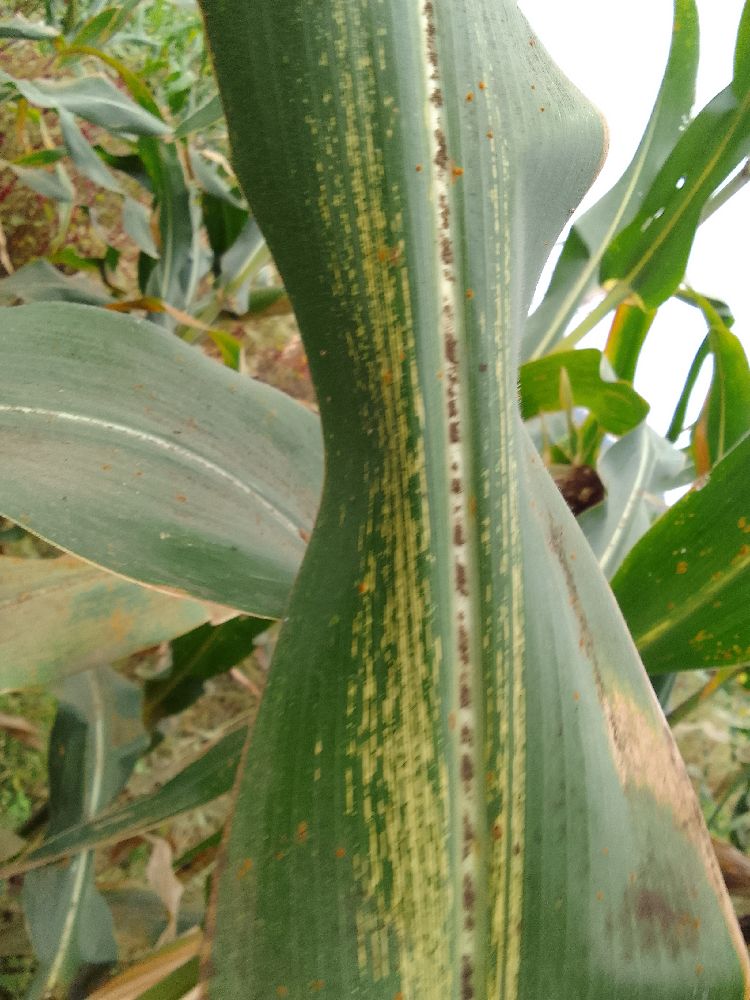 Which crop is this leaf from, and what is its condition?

maize, maize streak virus
